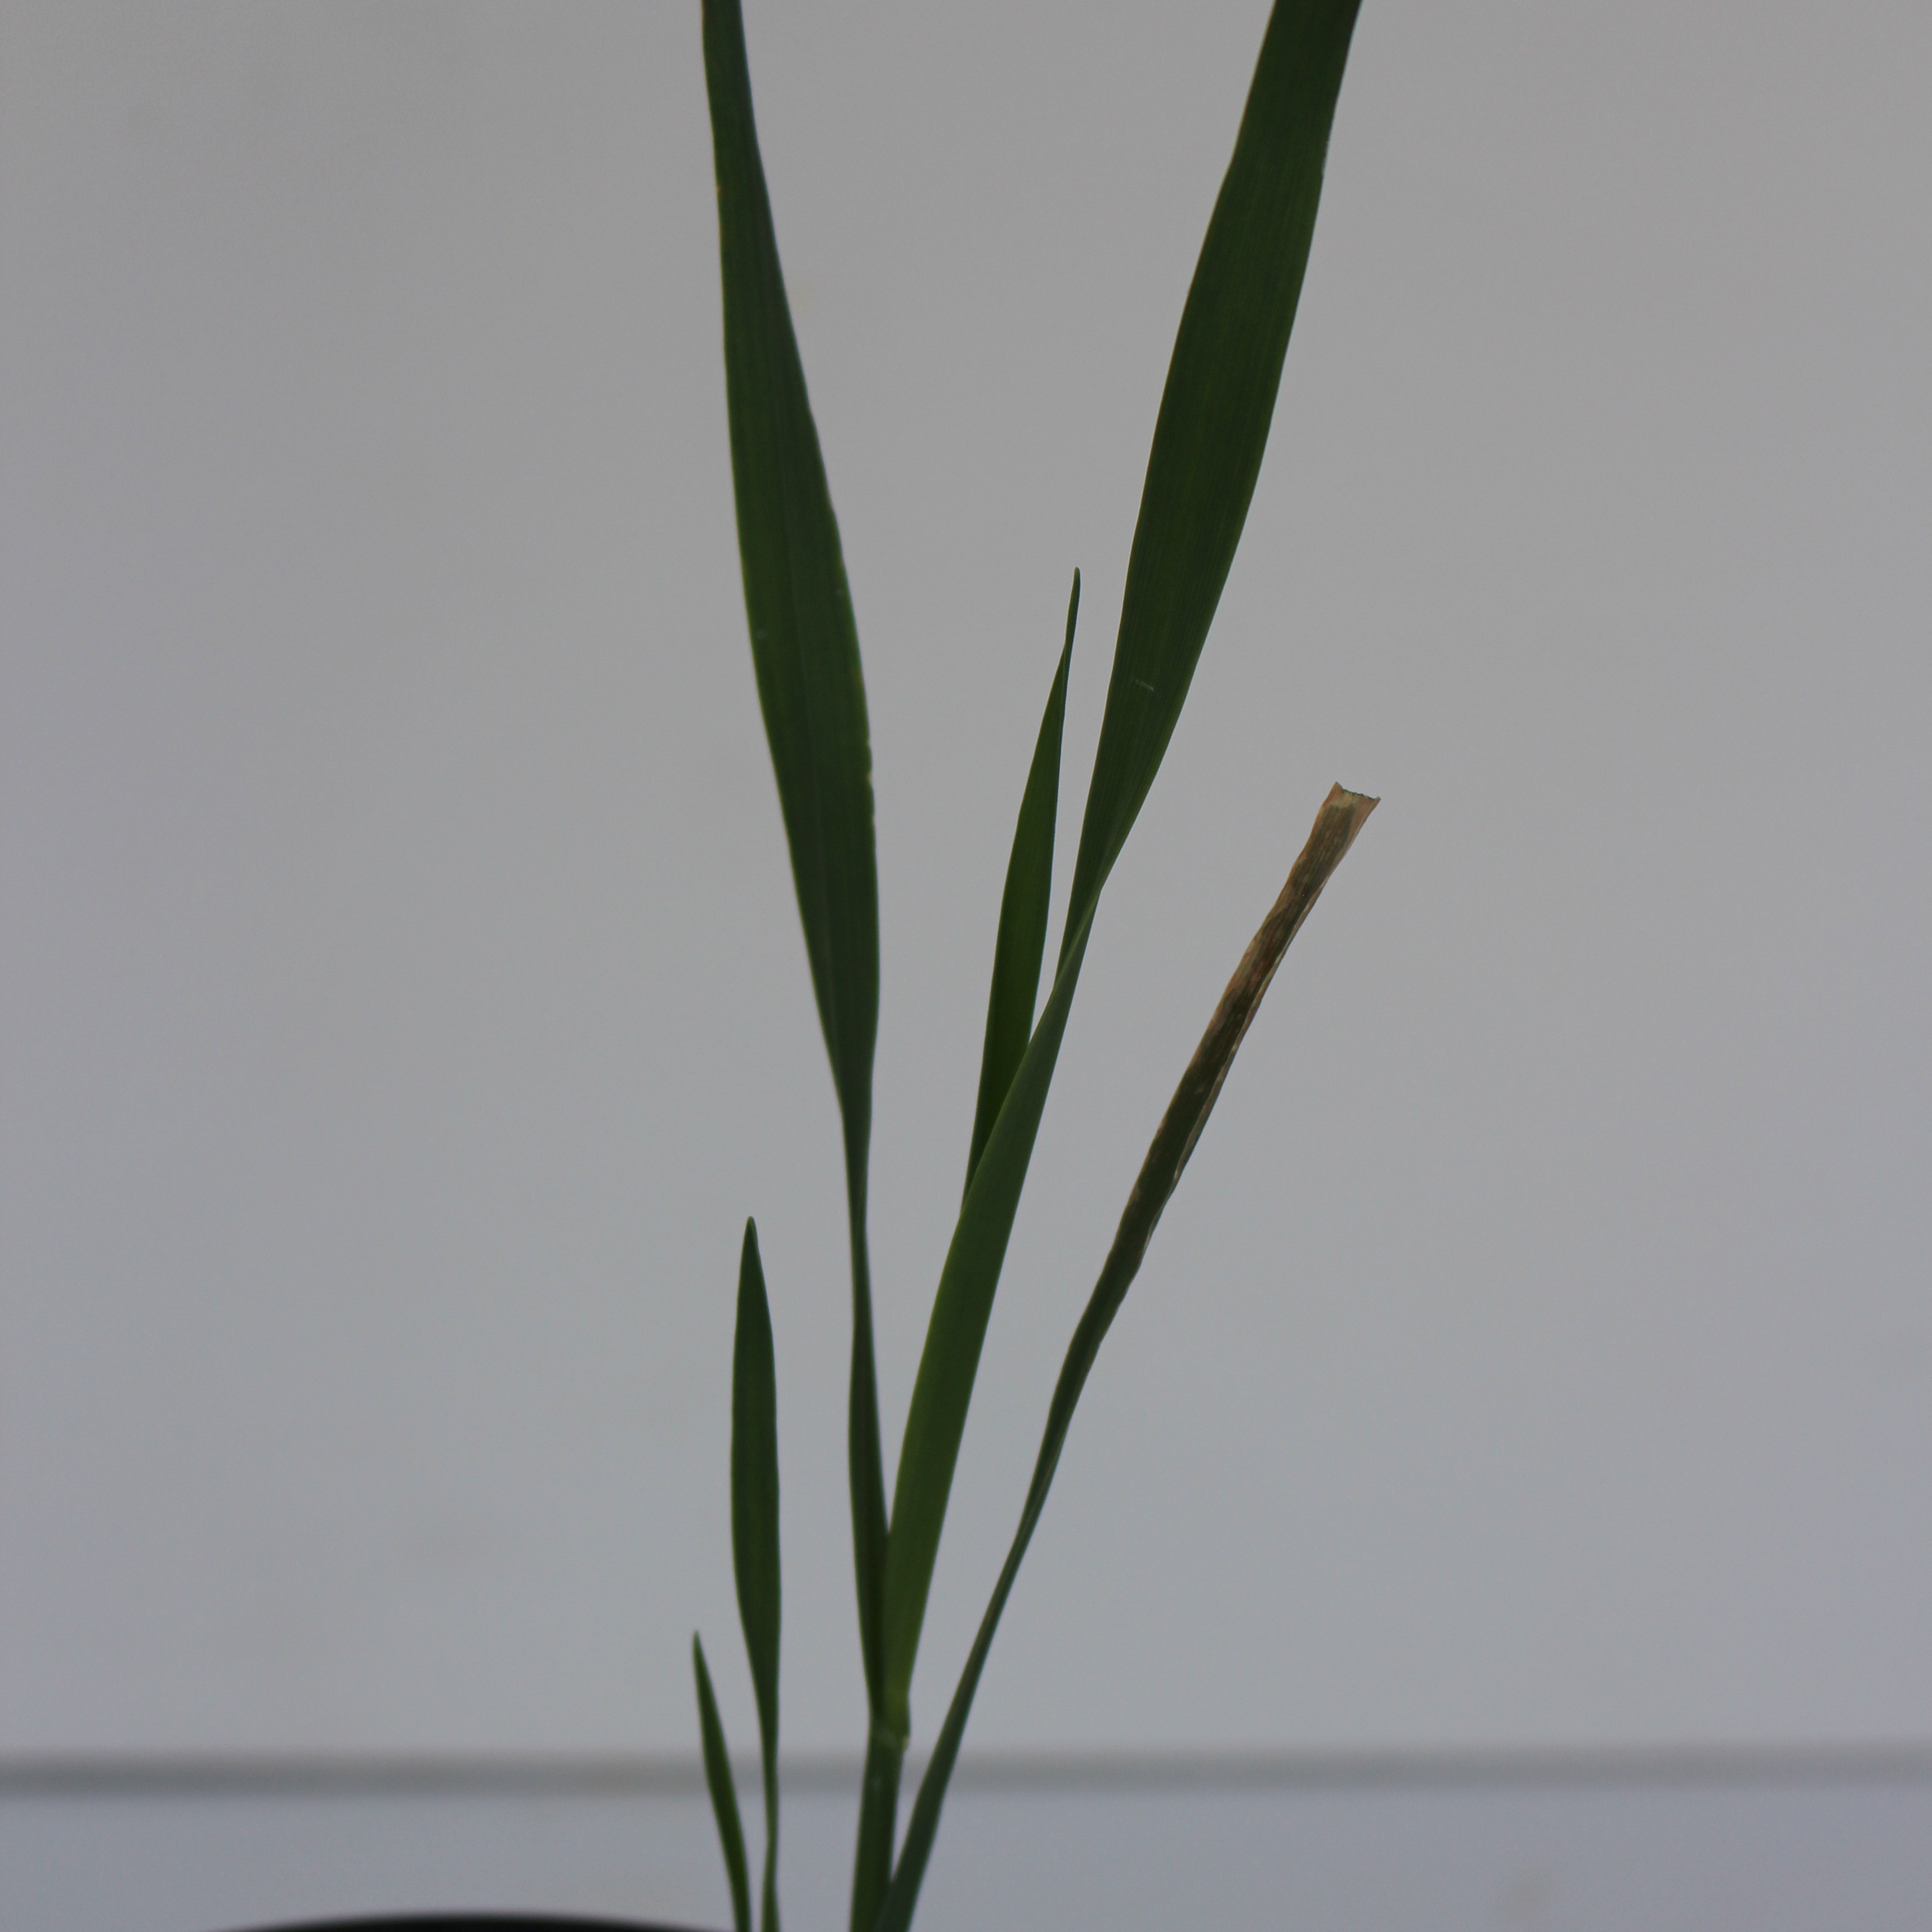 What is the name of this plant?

Avena sterilis
